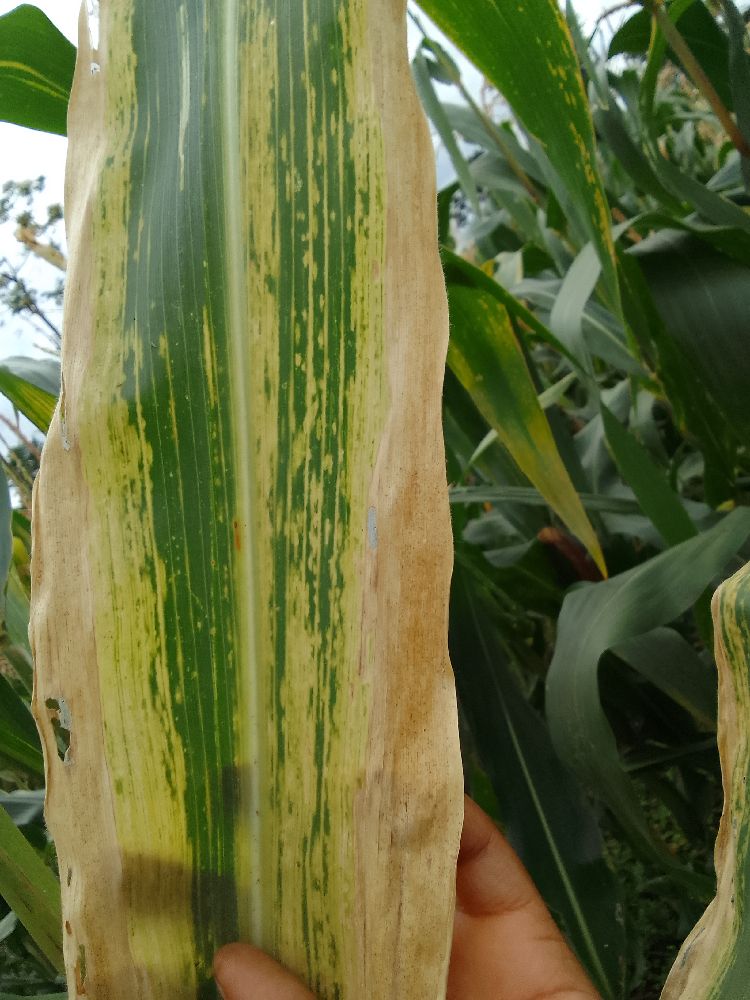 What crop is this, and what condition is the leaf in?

maize, maize lethal necrosis
